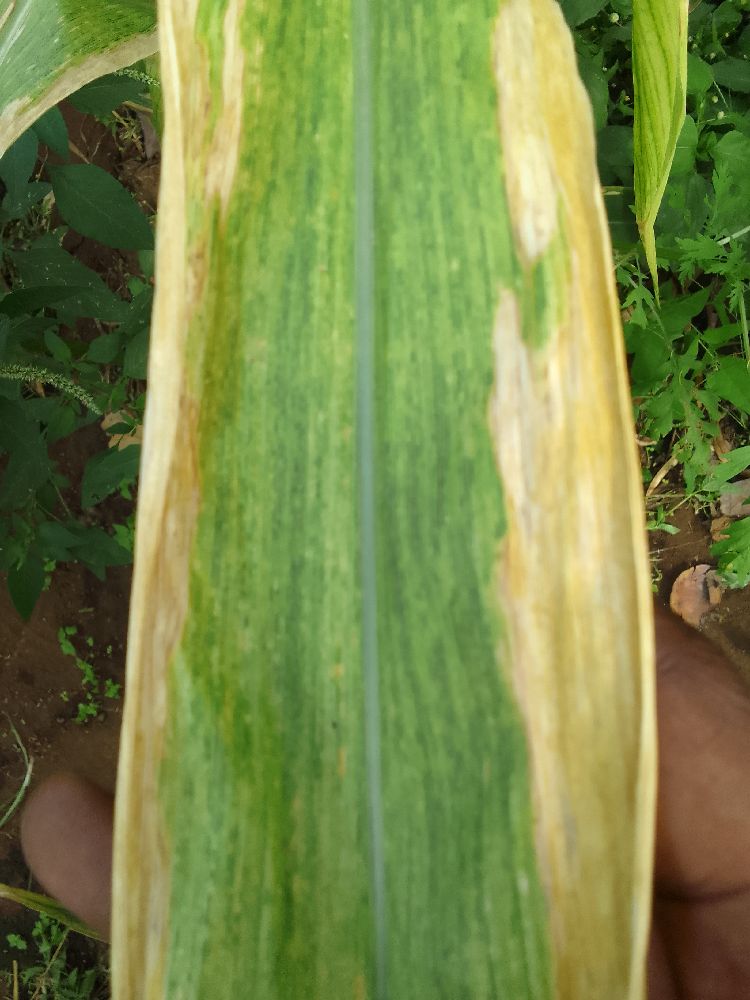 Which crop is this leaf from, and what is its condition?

maize, maize lethal necrosis
